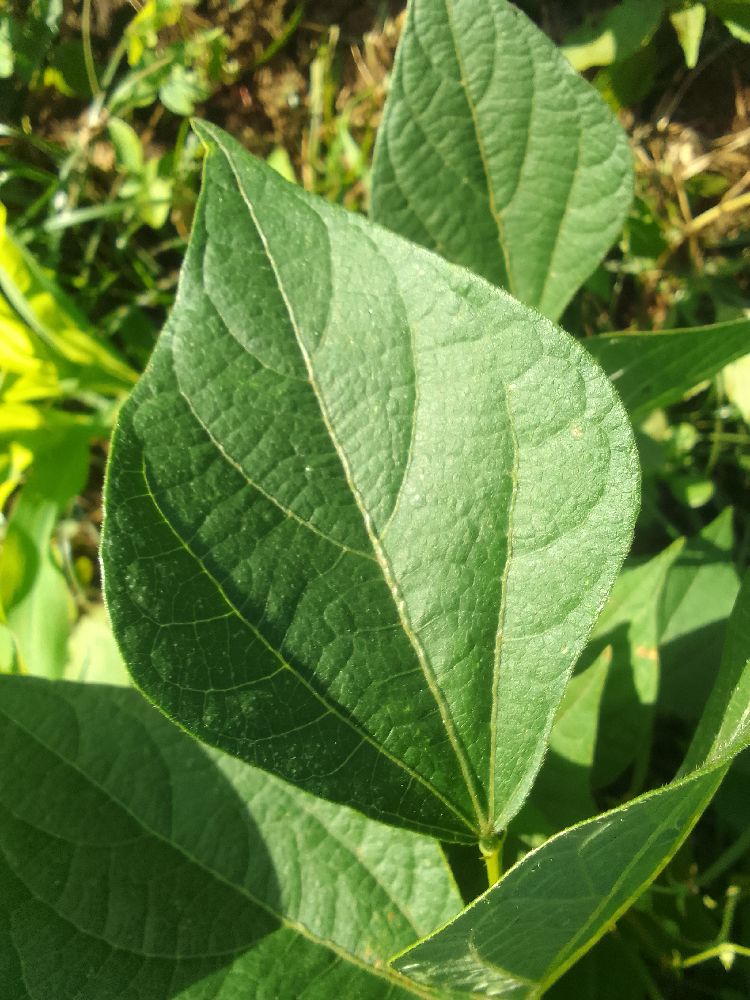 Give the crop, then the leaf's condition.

common bean, healthy
